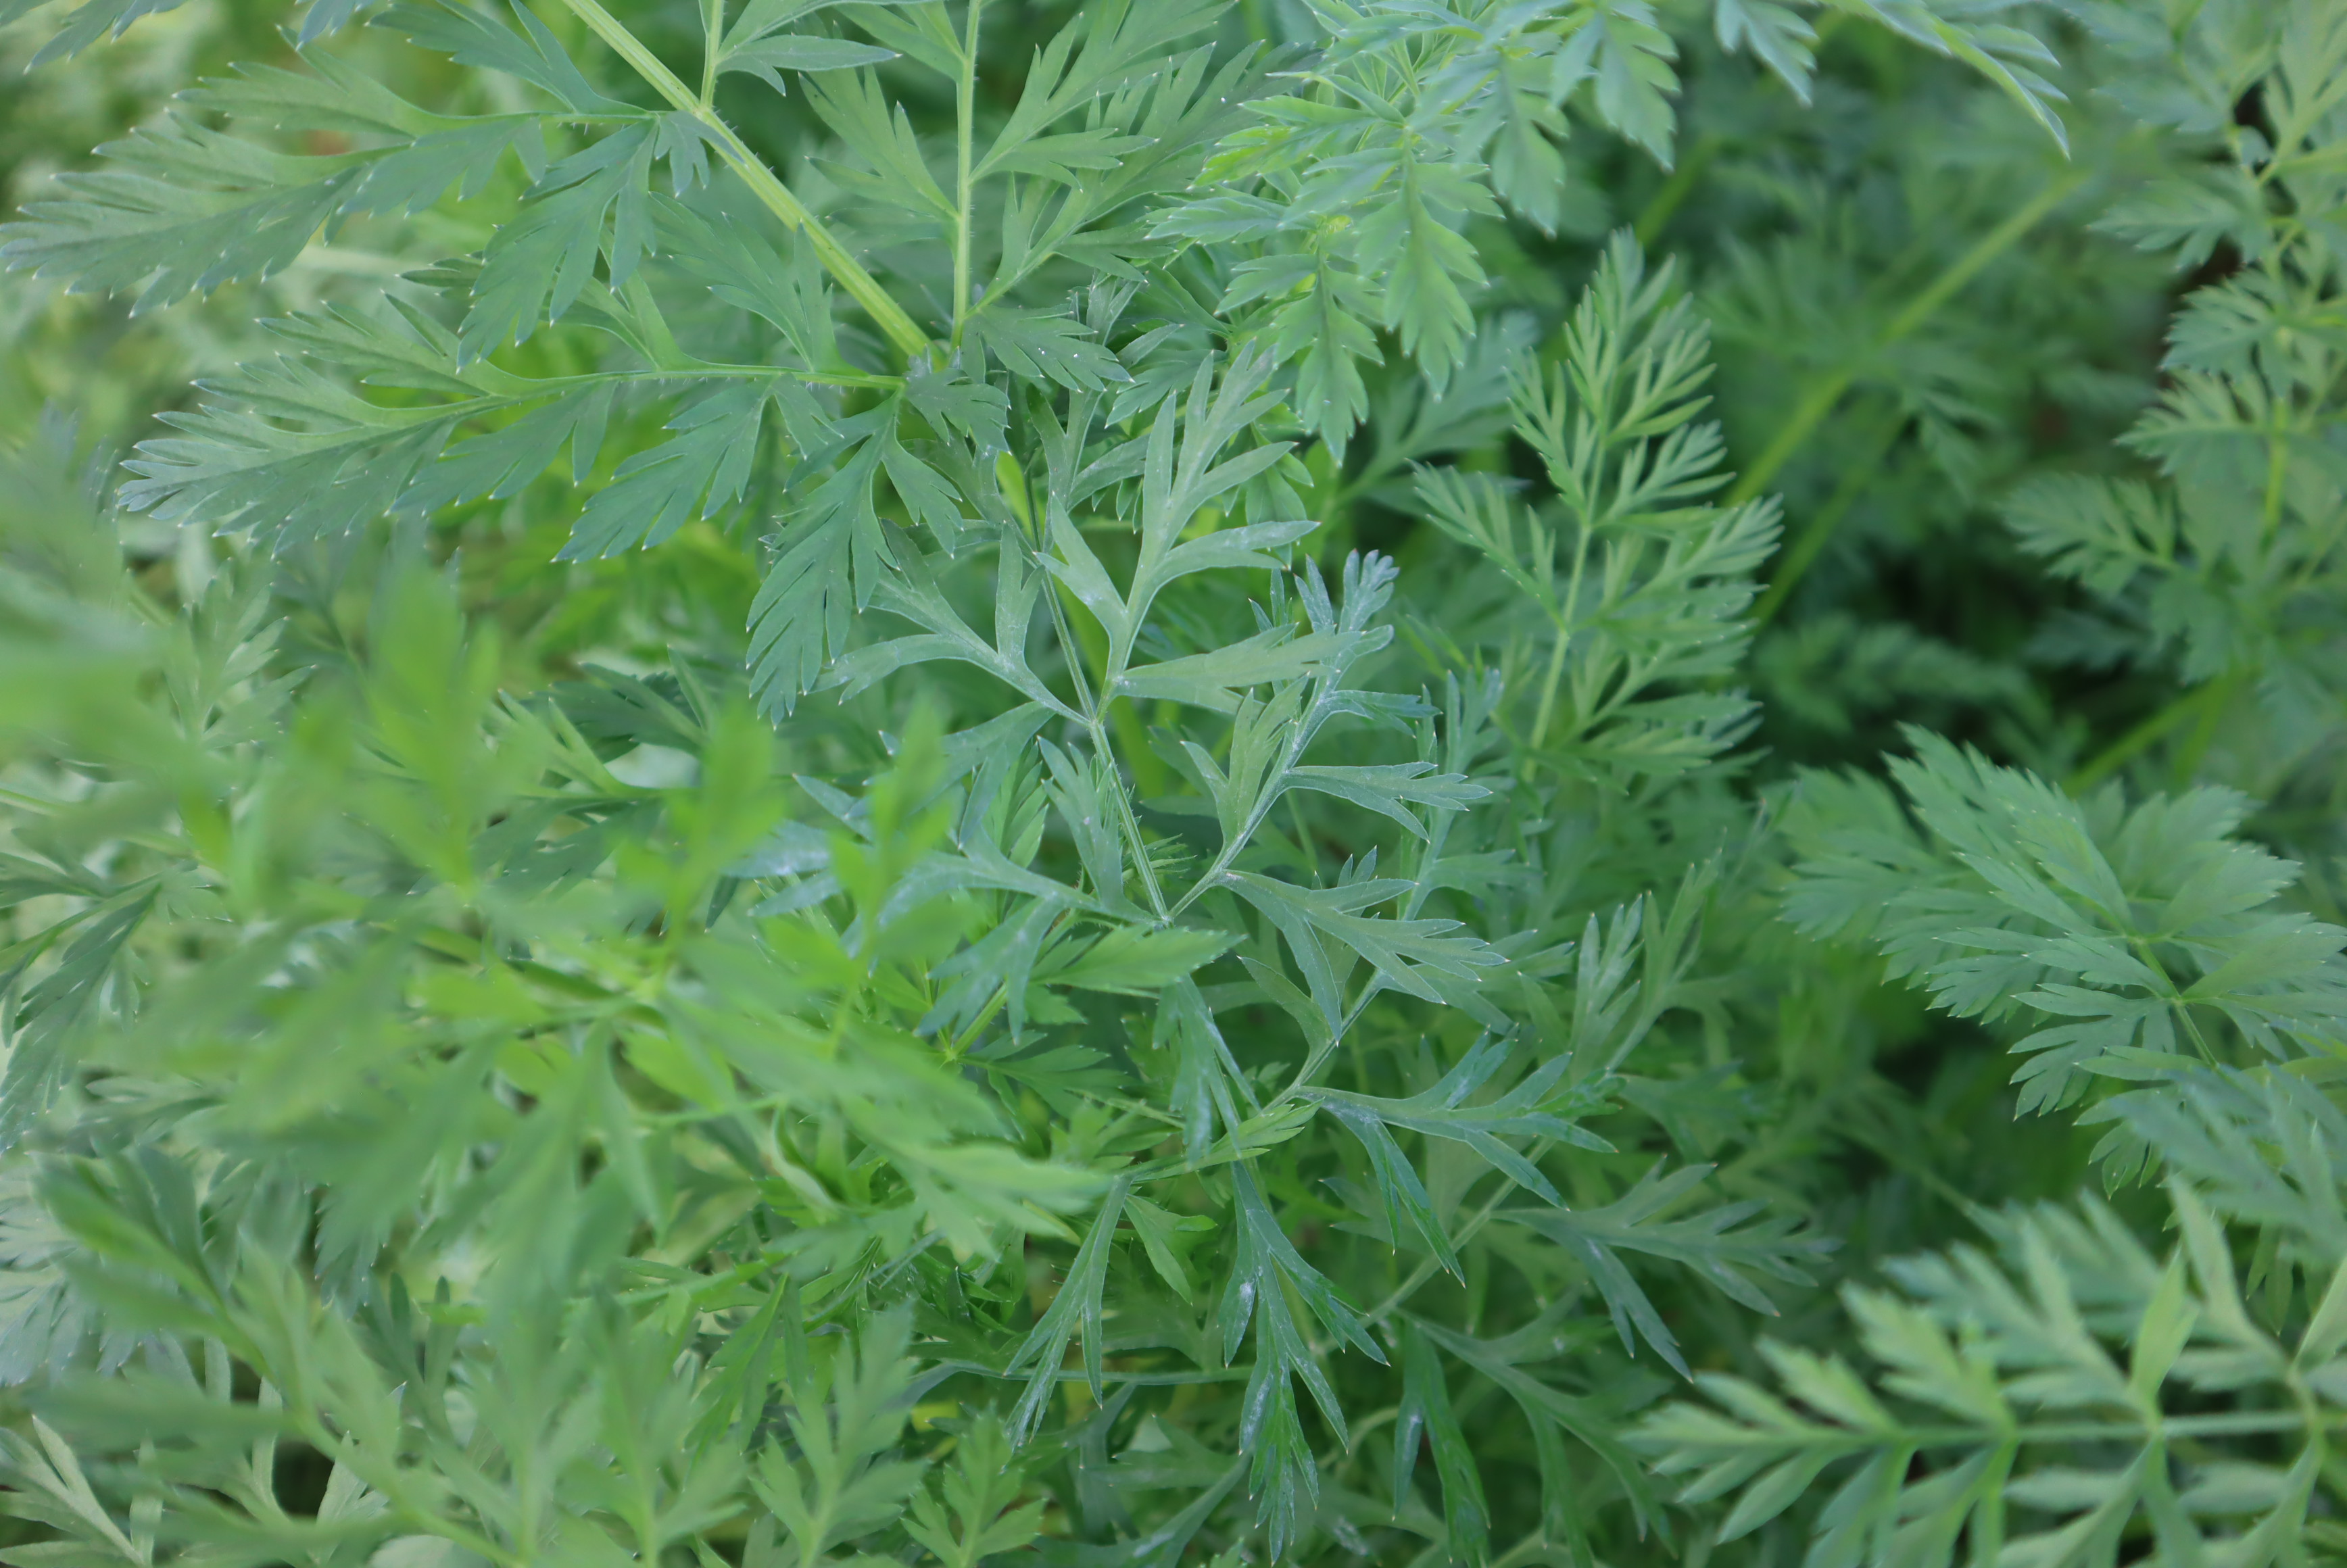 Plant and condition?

carrot, healthy
